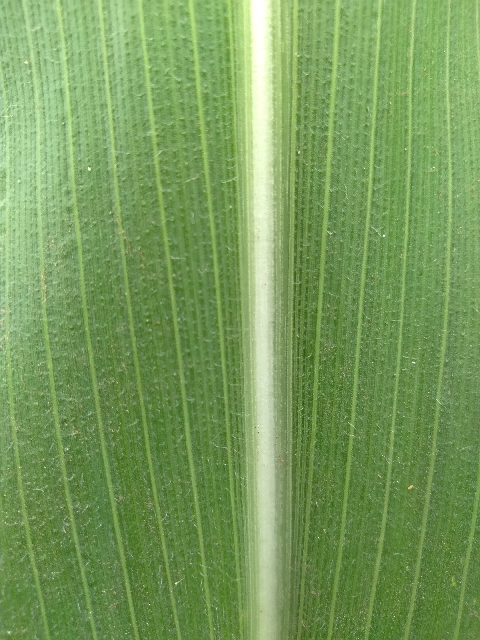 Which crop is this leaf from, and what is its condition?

maize, healthy
